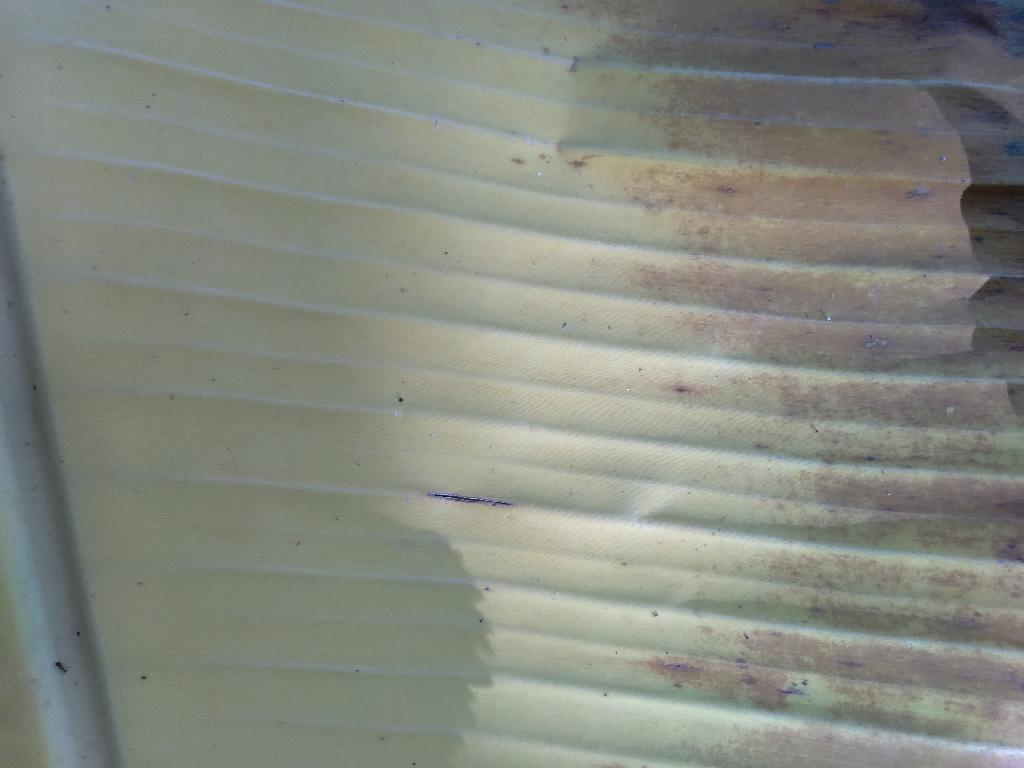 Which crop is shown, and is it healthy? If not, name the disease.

banana, fusarium wilt race 1
